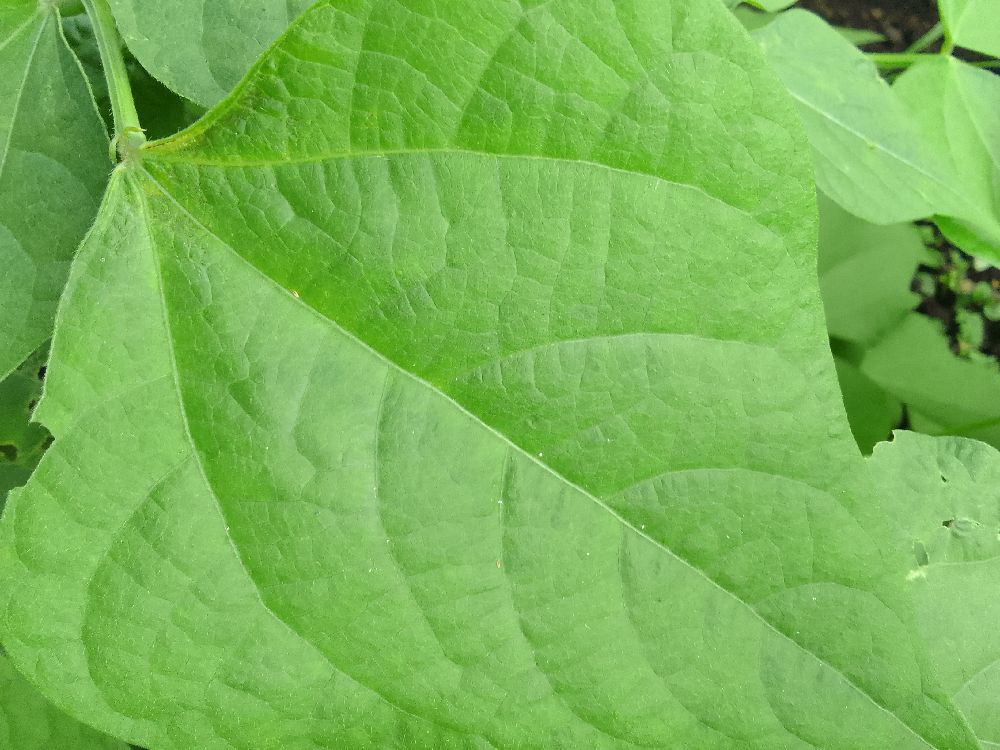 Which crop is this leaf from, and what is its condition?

common bean, healthy
